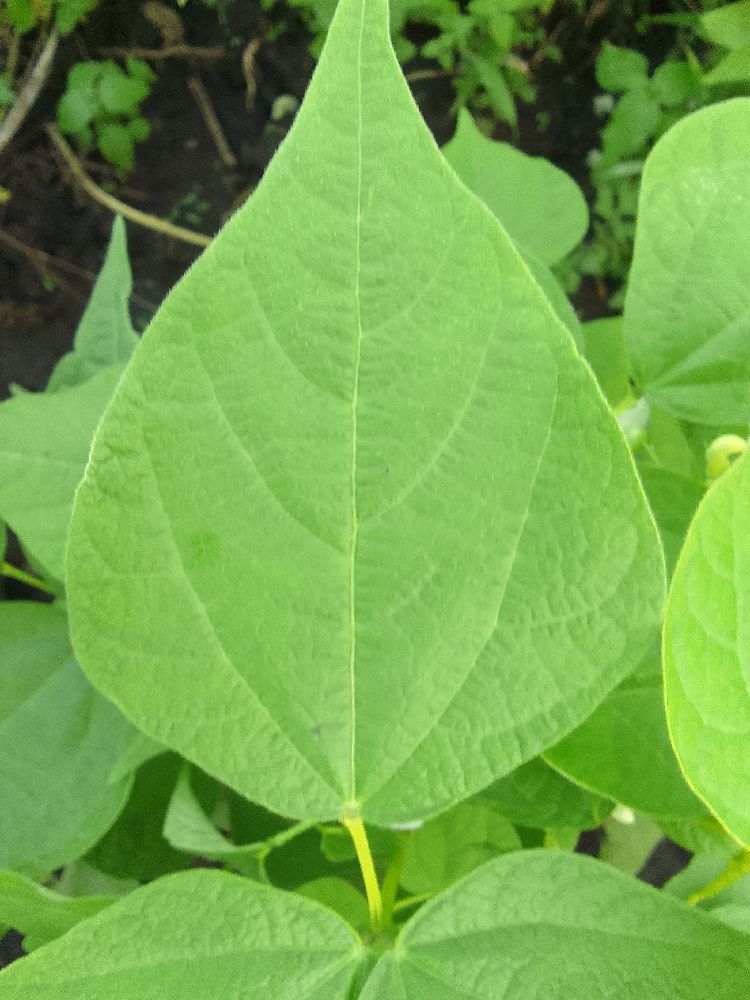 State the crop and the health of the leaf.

common bean, healthy
